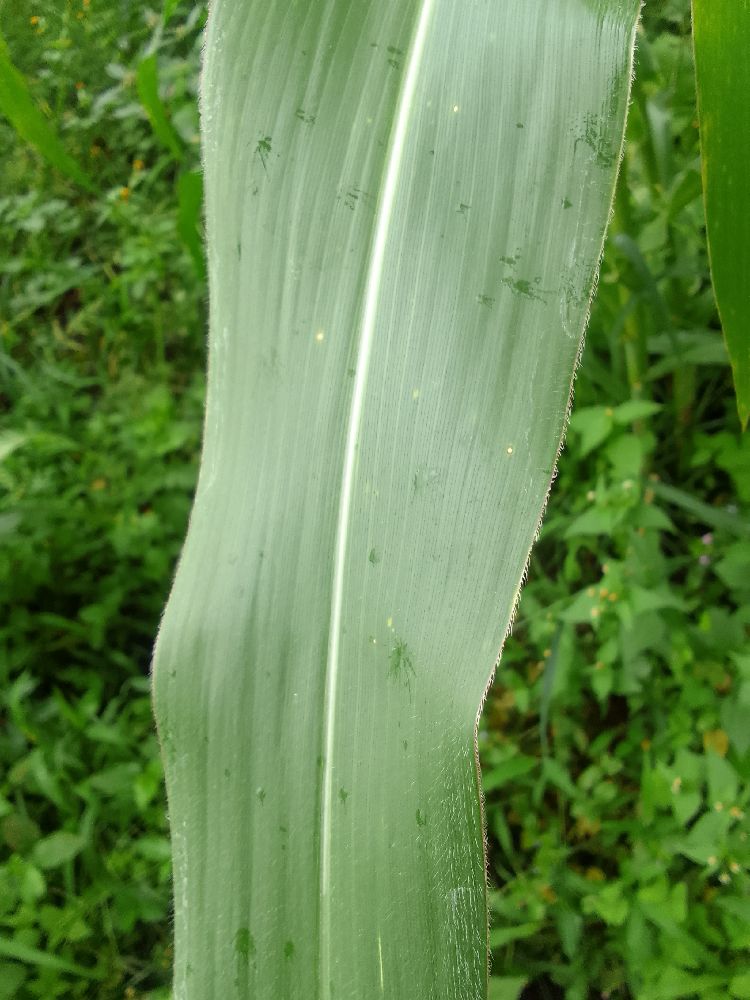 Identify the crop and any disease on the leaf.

maize, healthy
